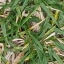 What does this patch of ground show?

grass
